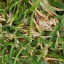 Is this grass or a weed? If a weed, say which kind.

grass
